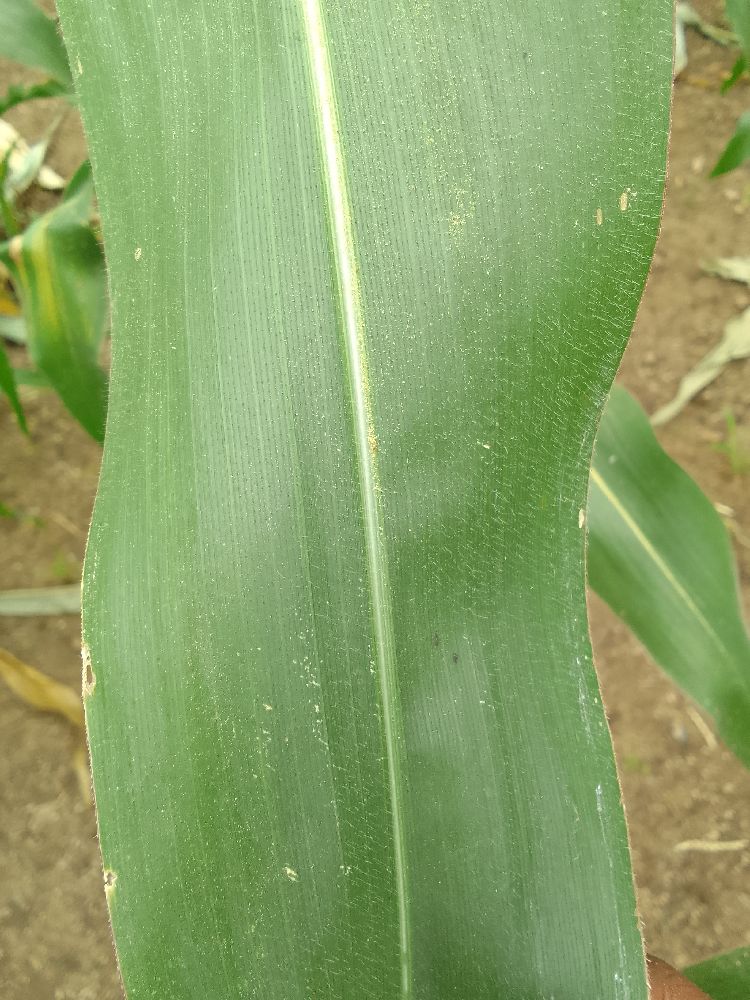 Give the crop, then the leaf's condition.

maize, healthy
